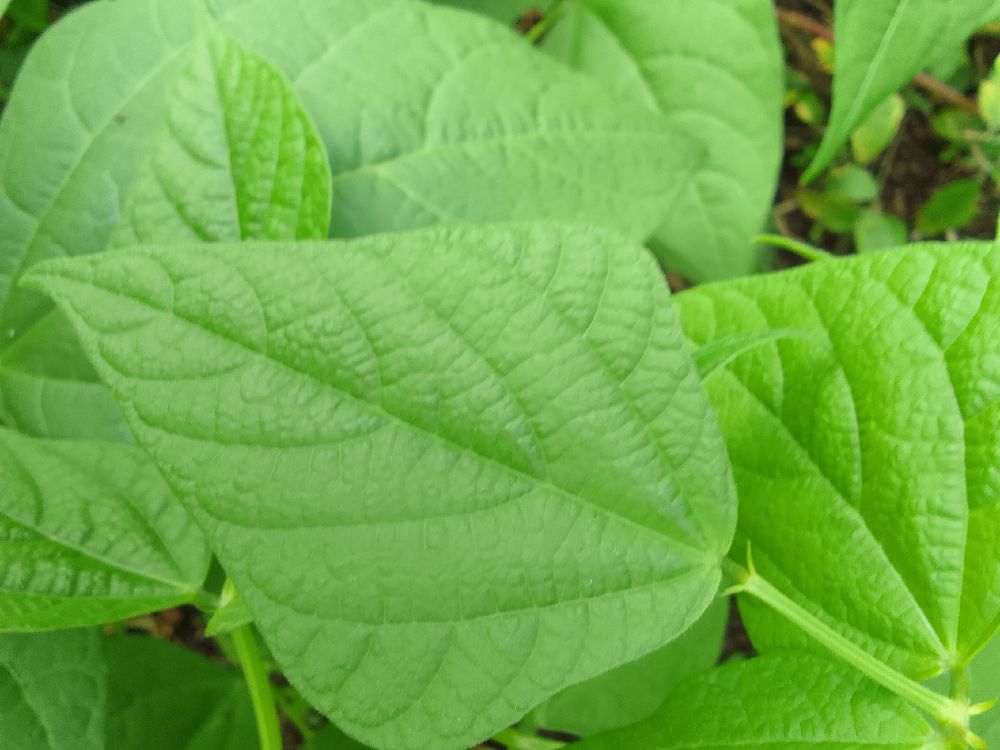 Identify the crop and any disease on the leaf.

common bean, healthy
